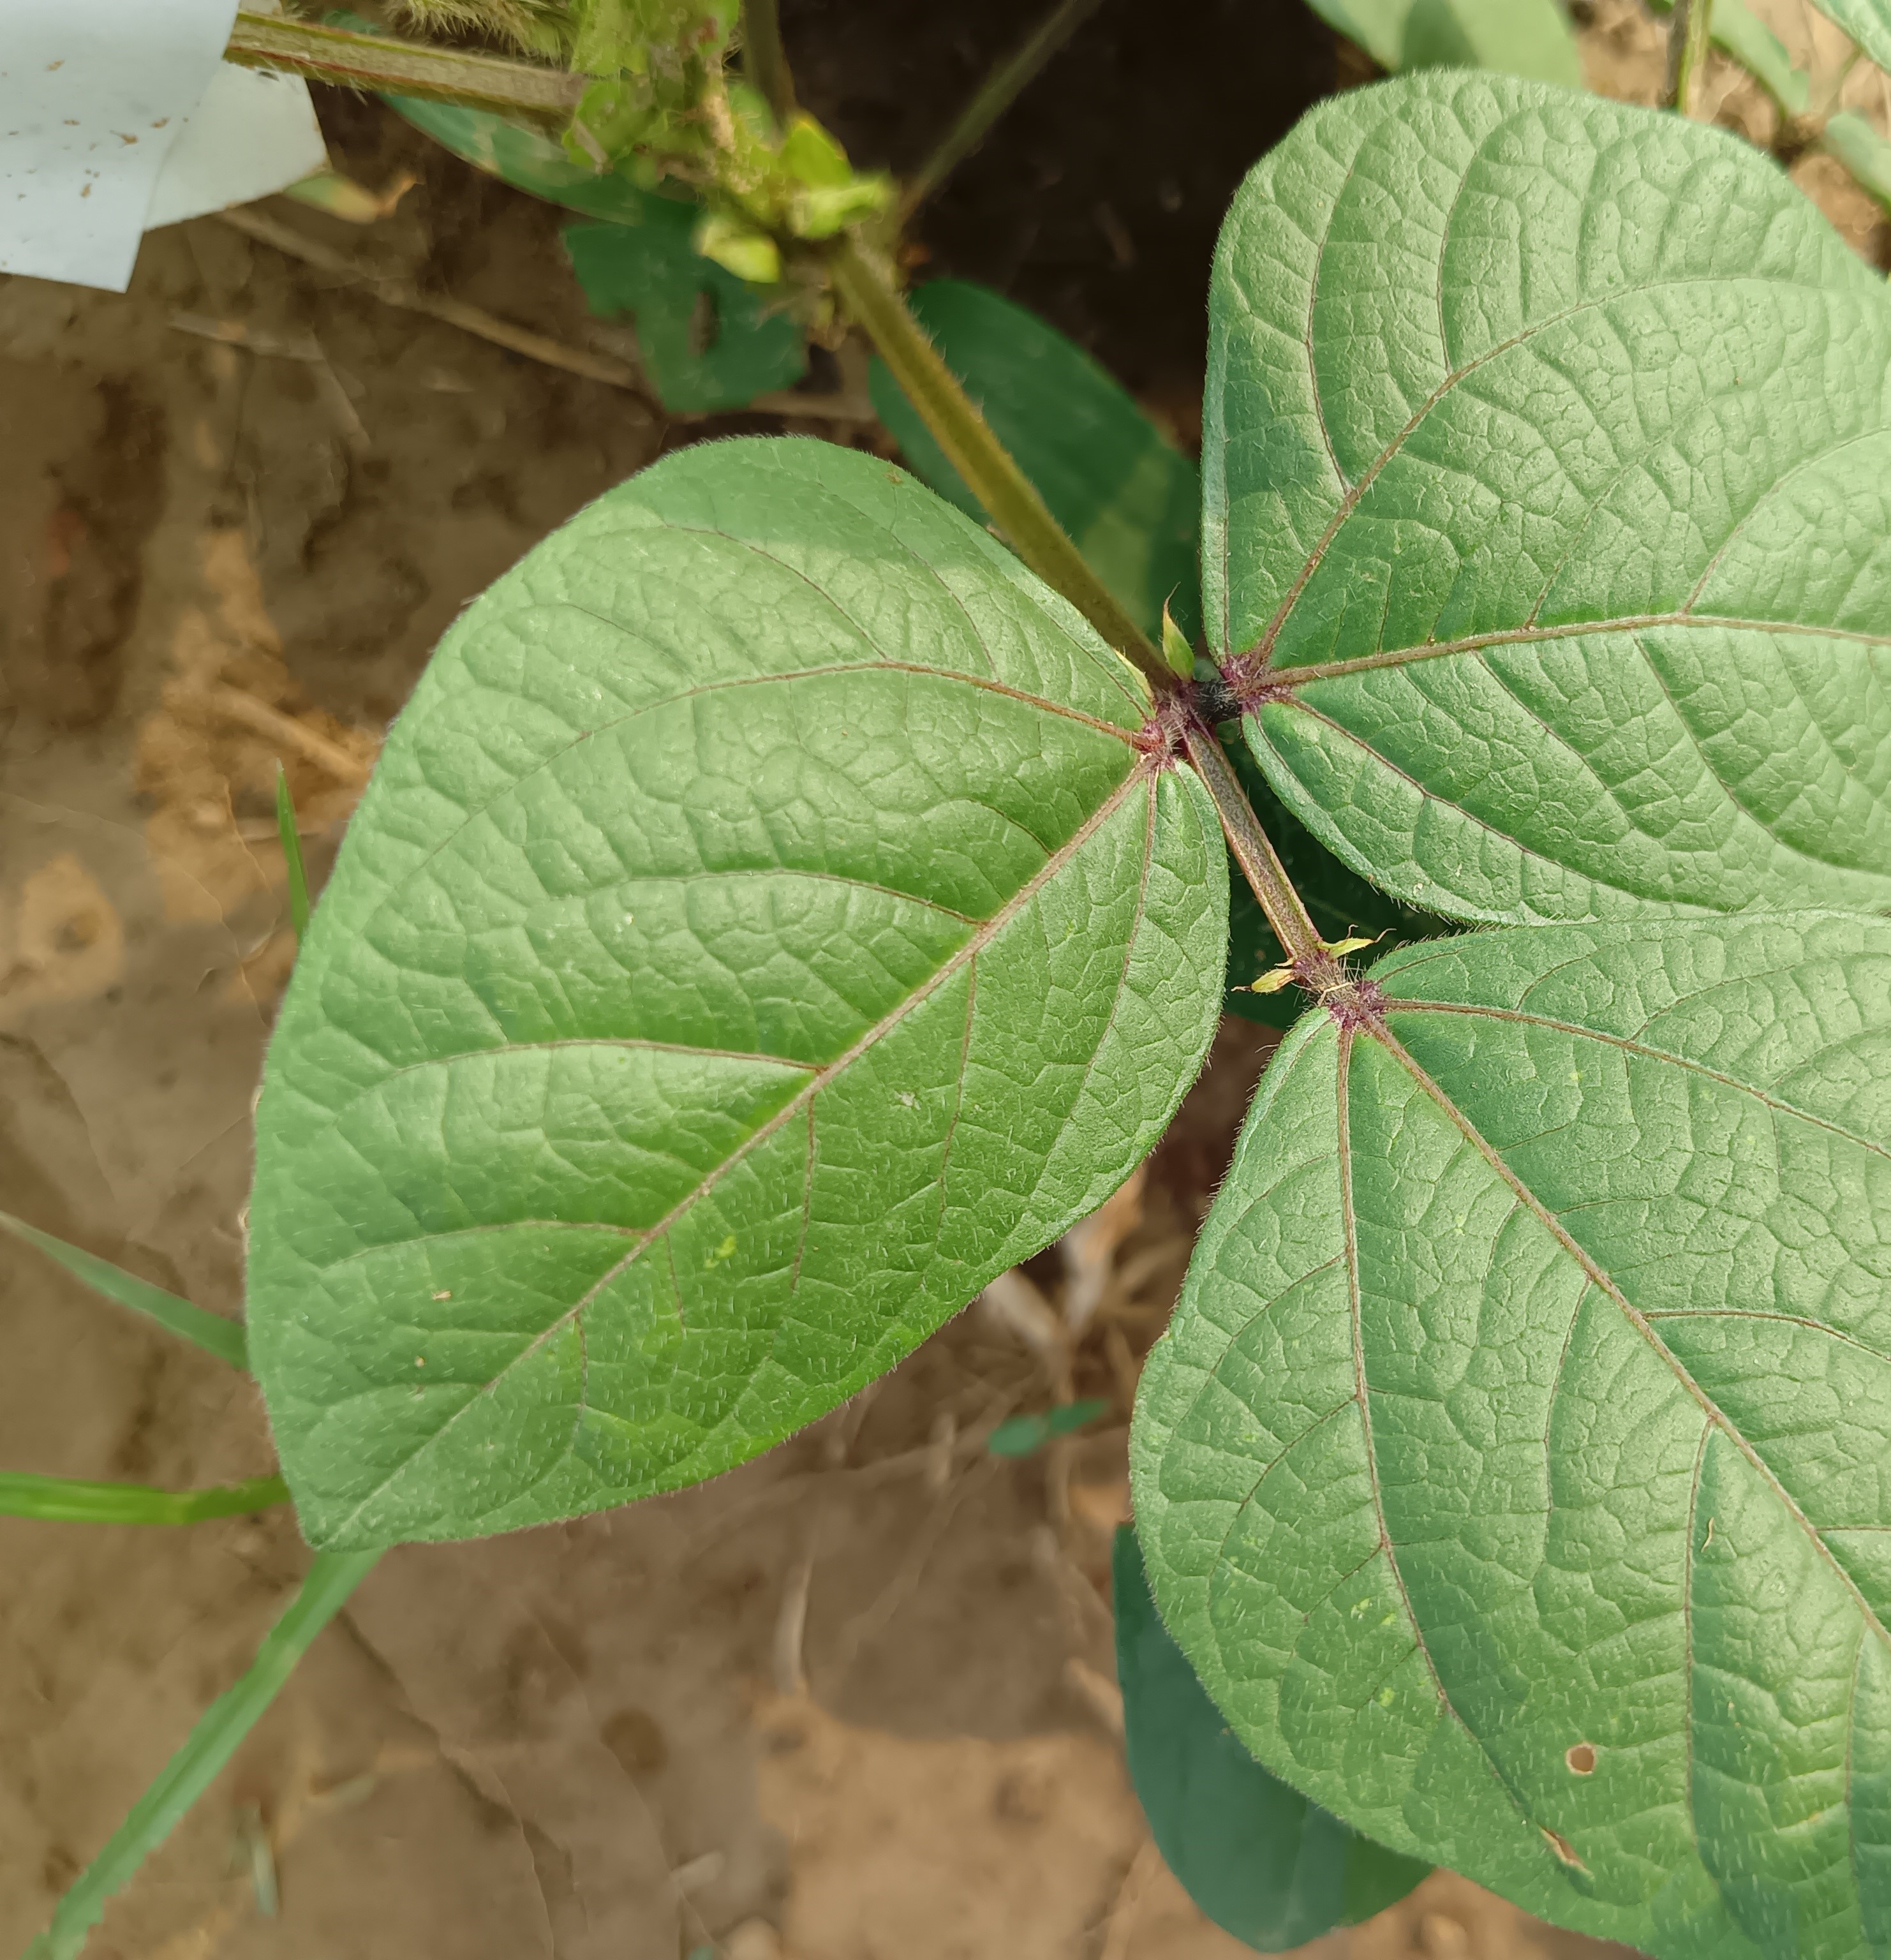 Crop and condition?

mungbean, healthy
